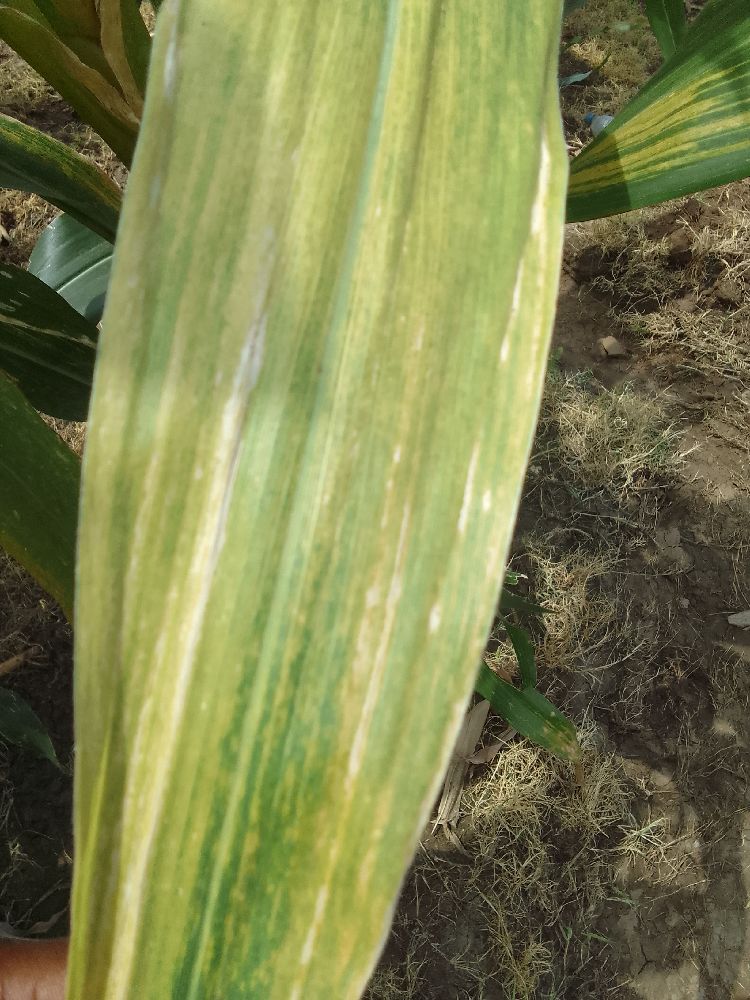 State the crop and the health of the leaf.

maize, maize lethal necrosis
